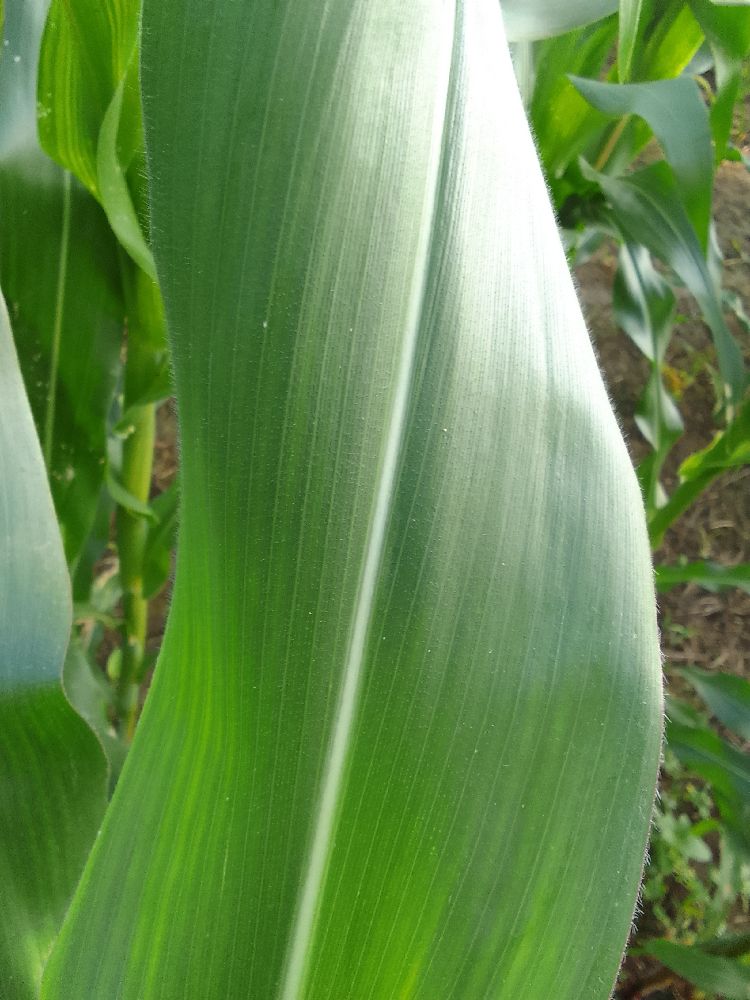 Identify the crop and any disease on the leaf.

maize, healthy
